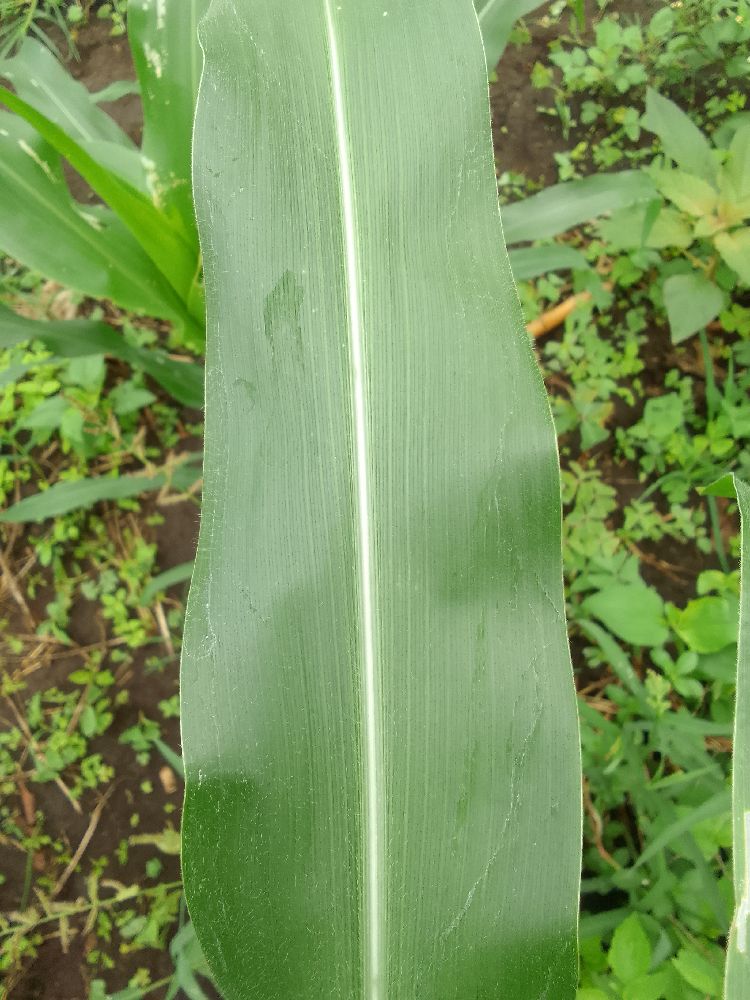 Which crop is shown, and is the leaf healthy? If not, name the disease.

maize, healthy
